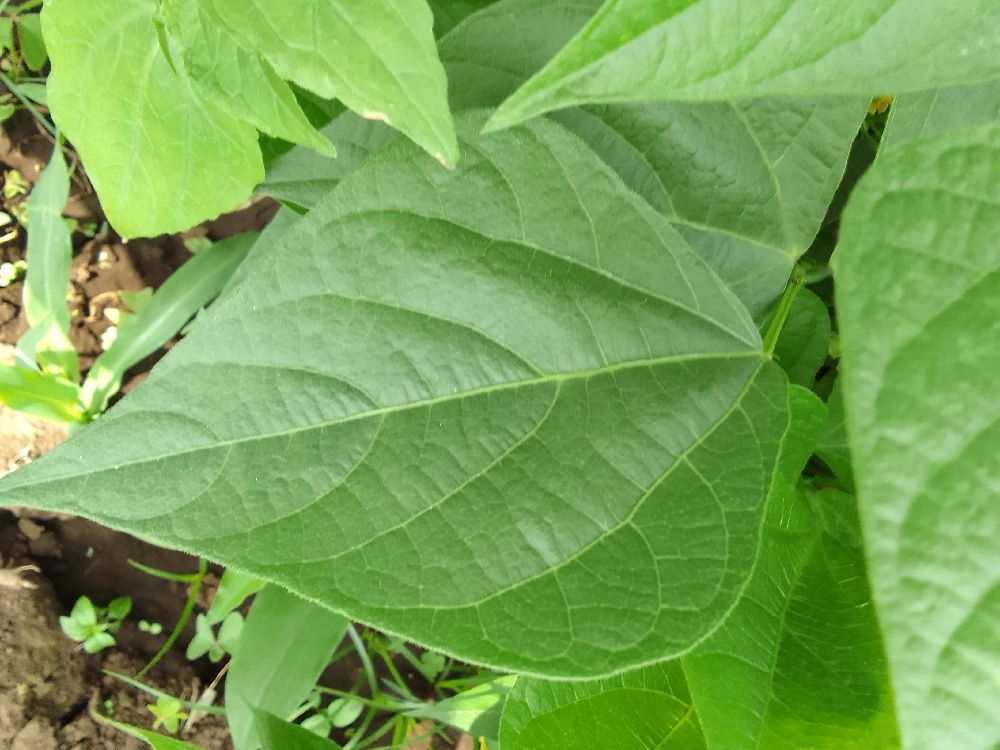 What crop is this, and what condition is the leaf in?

common bean, healthy
